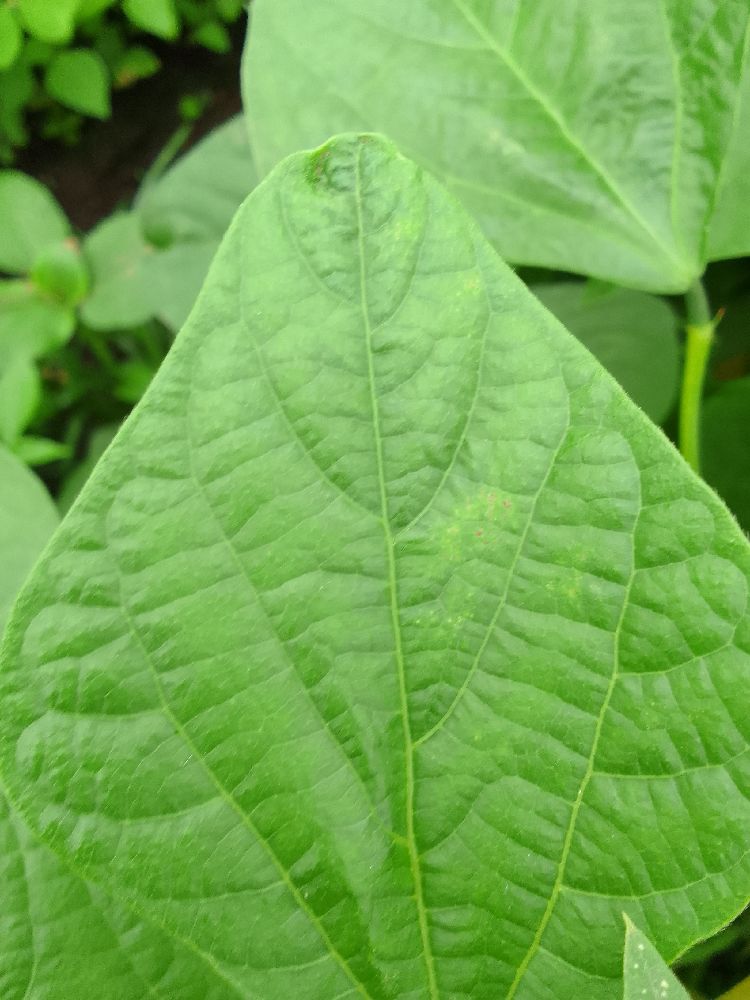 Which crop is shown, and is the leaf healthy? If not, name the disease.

common bean, healthy
